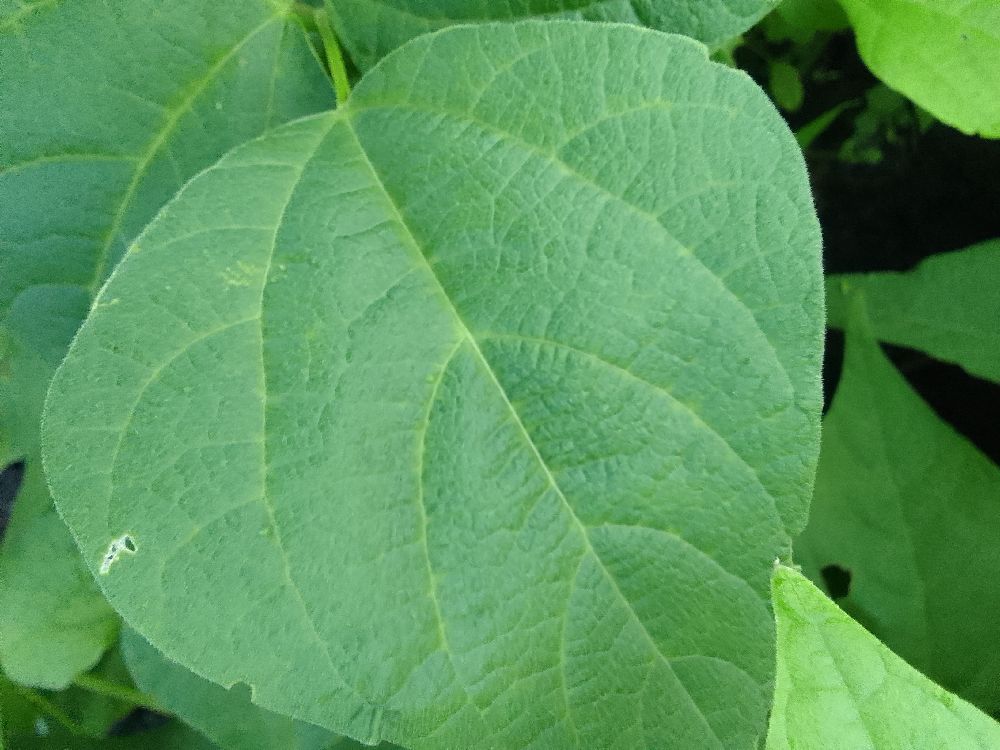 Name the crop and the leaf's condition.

common bean, healthy
